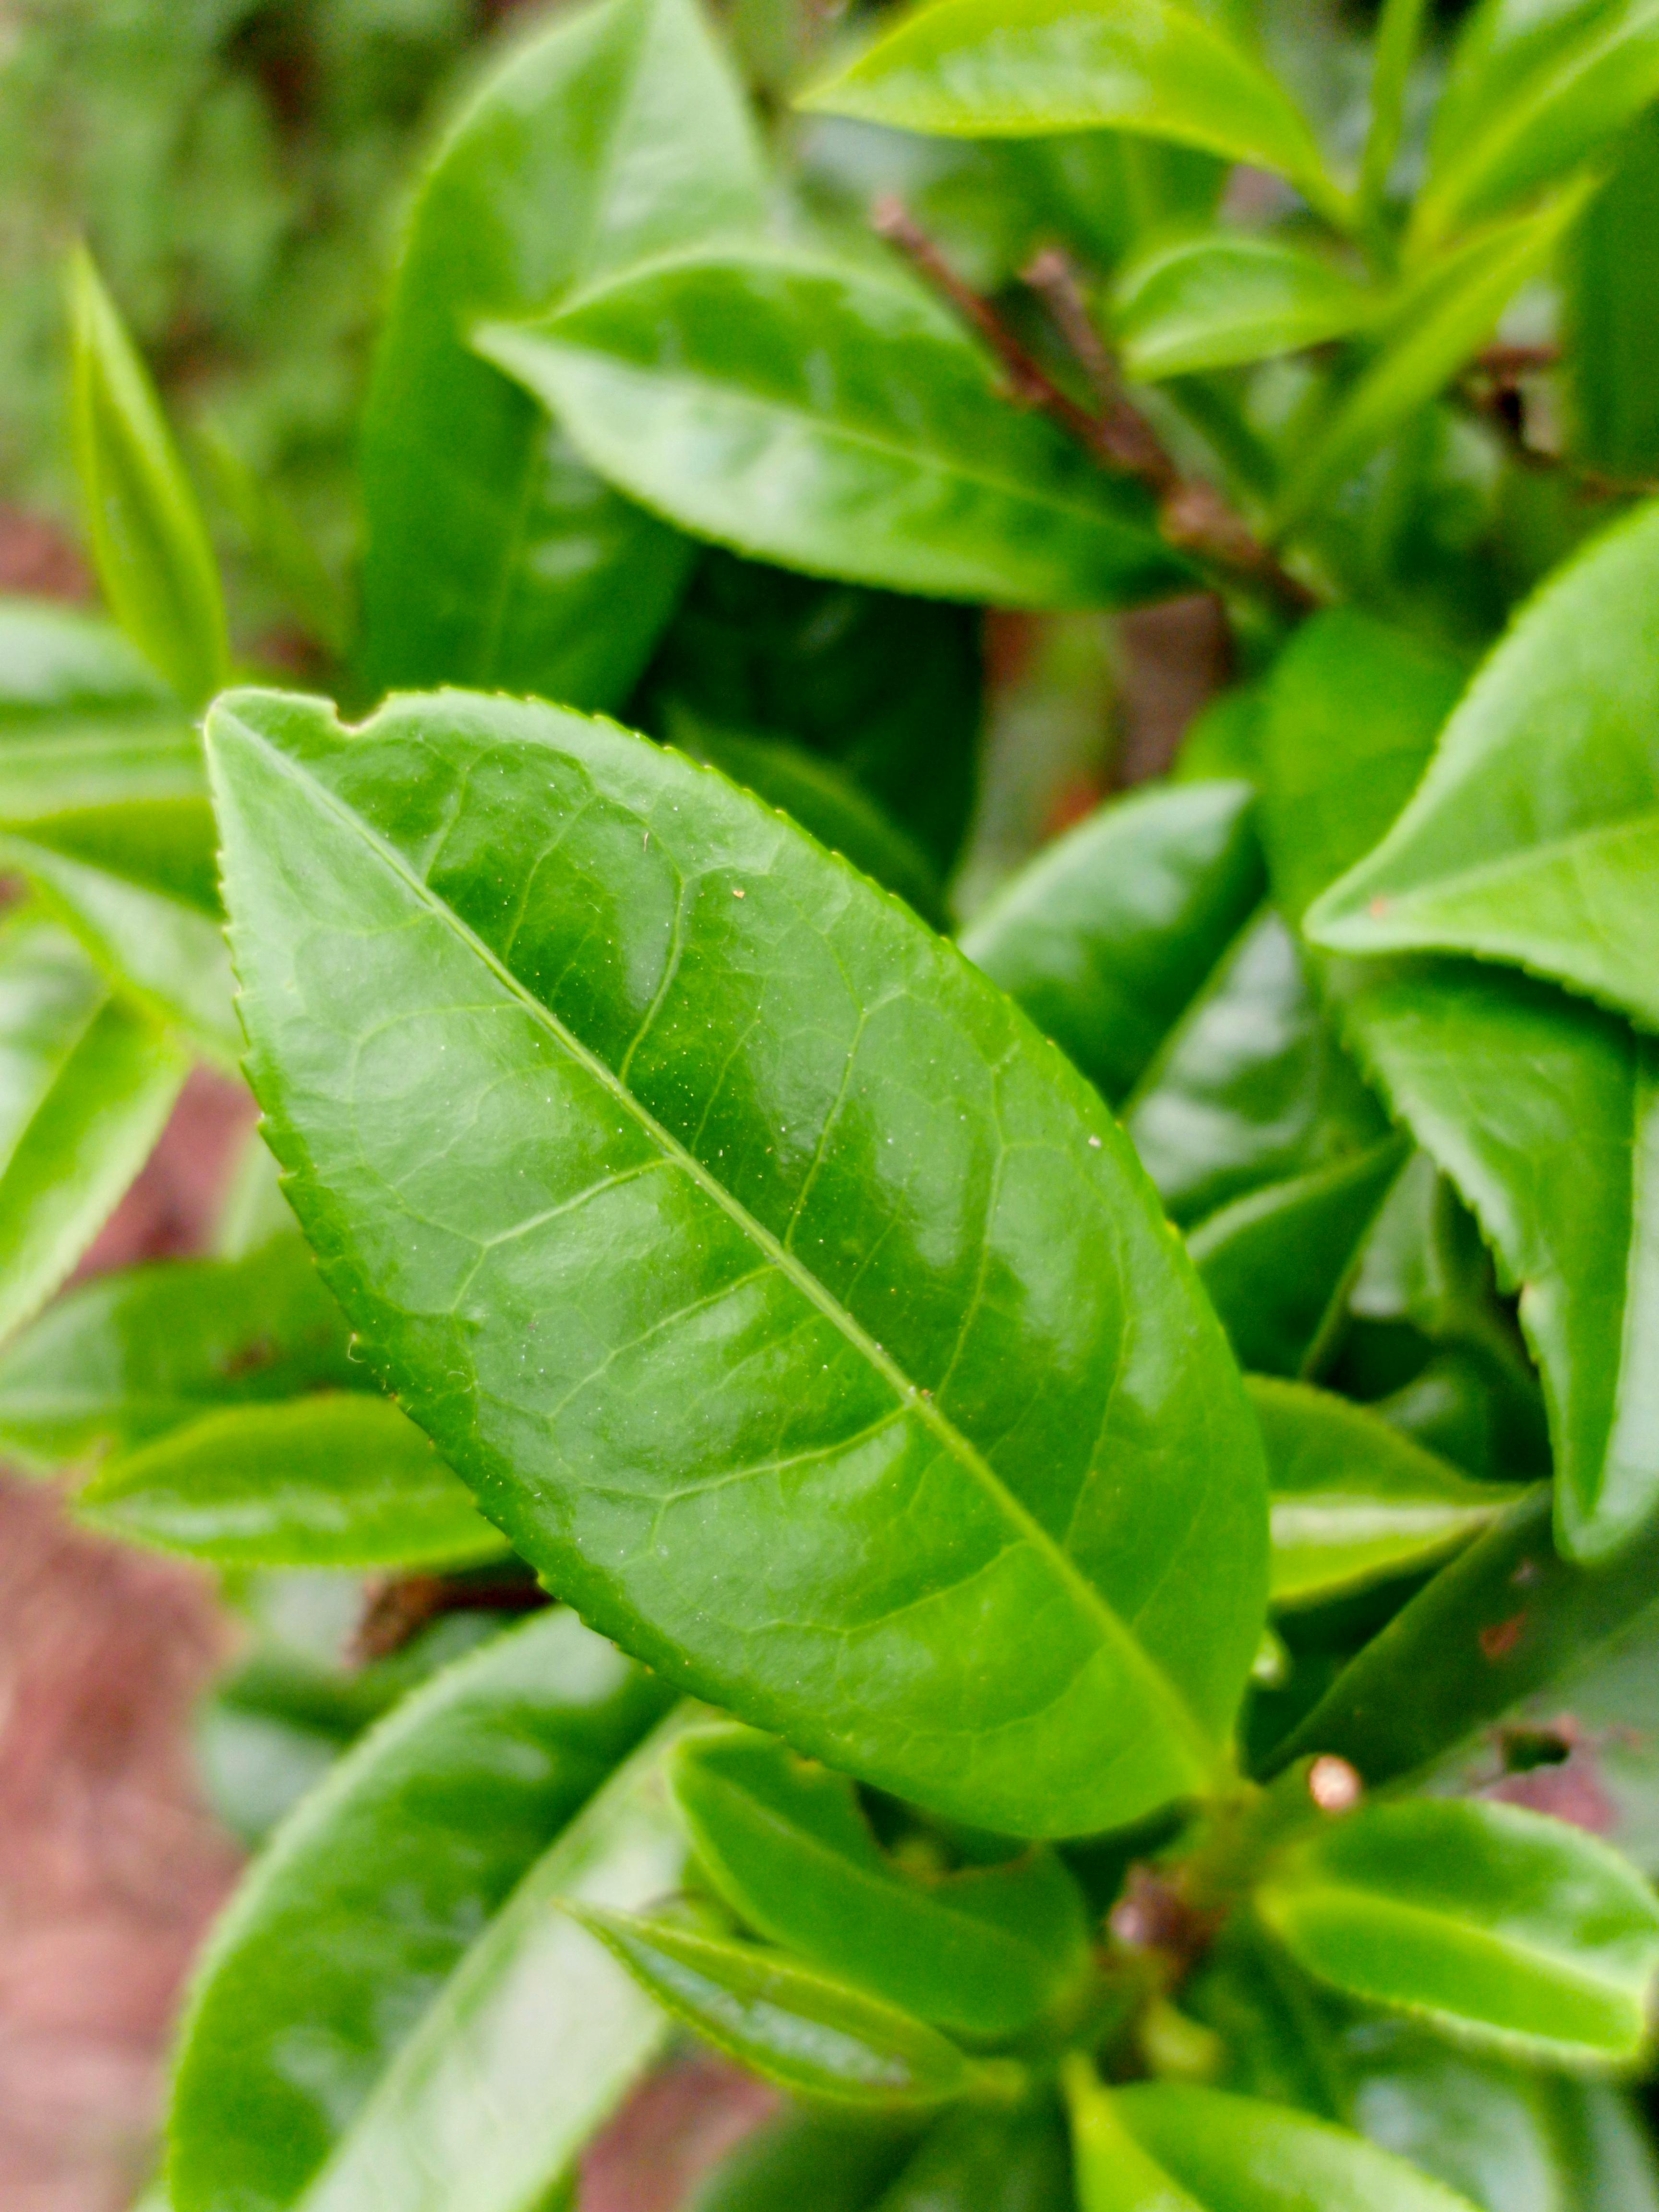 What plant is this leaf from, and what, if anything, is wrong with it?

tea, healthy leaf
